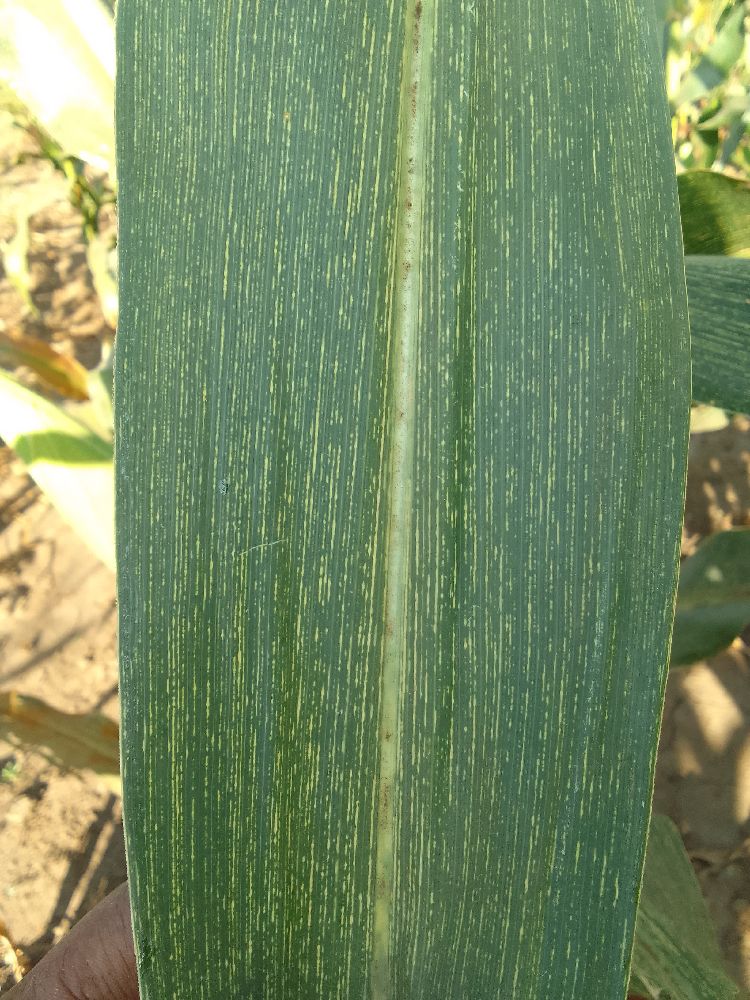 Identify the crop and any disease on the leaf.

maize, maize streak virus
